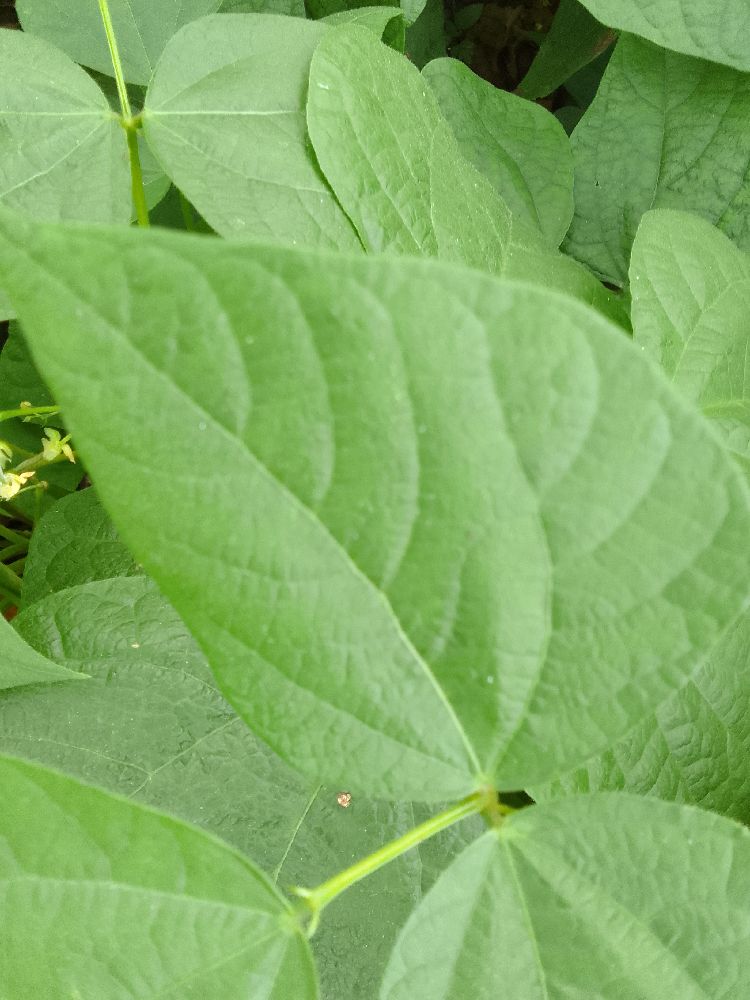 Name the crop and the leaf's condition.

common bean, healthy
